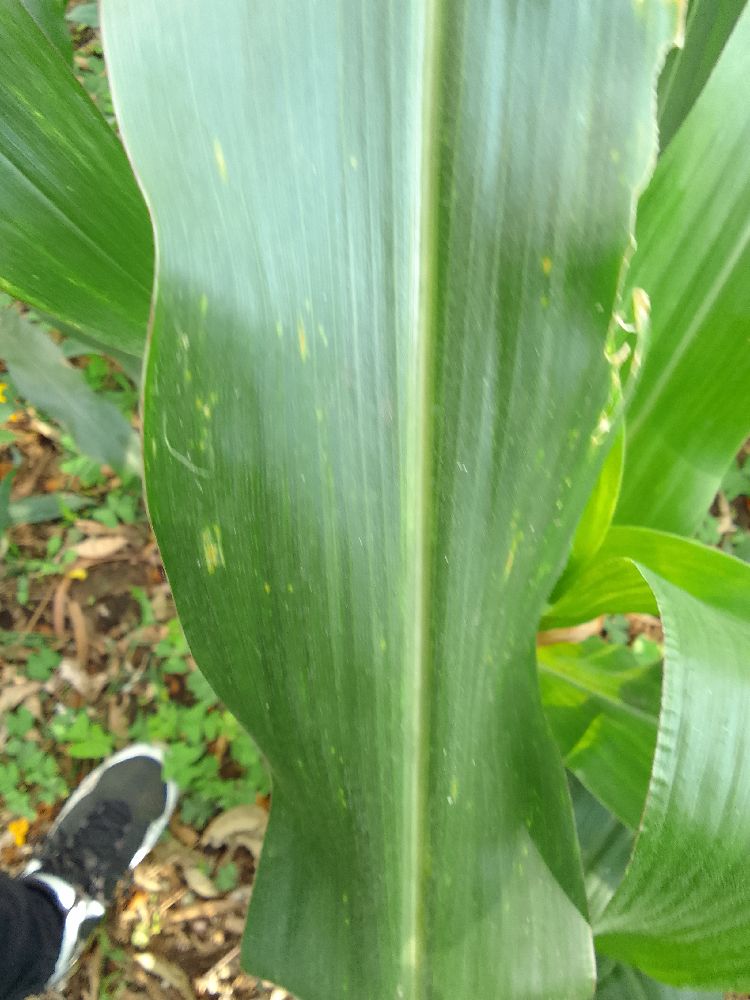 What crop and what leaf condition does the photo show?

maize, healthy
